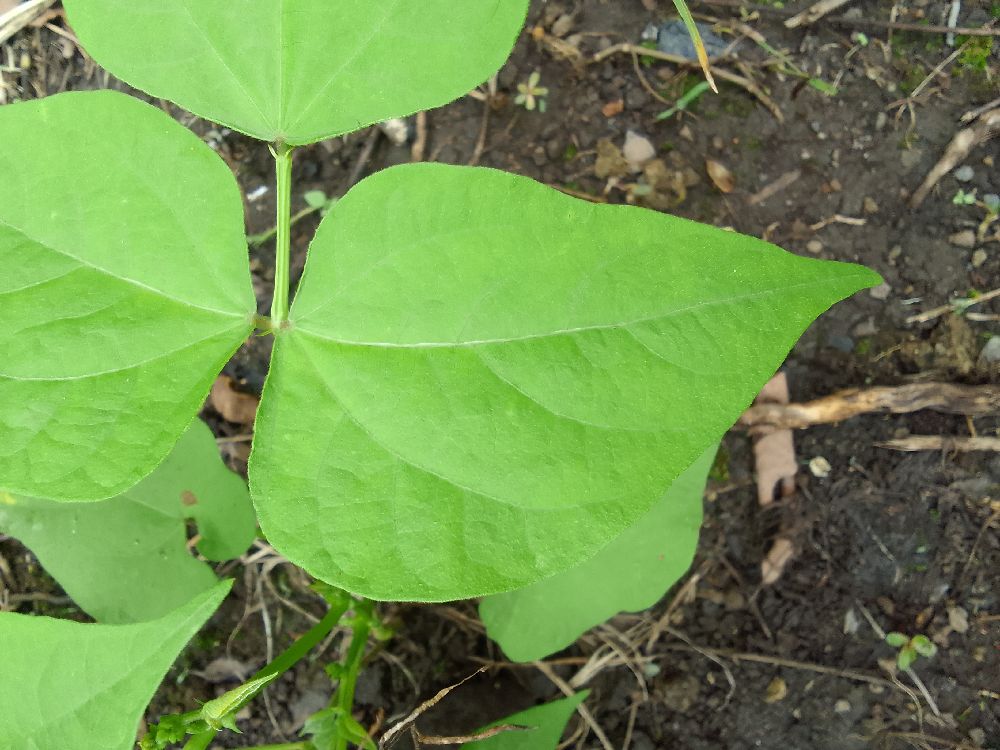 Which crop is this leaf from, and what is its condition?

common bean, healthy
